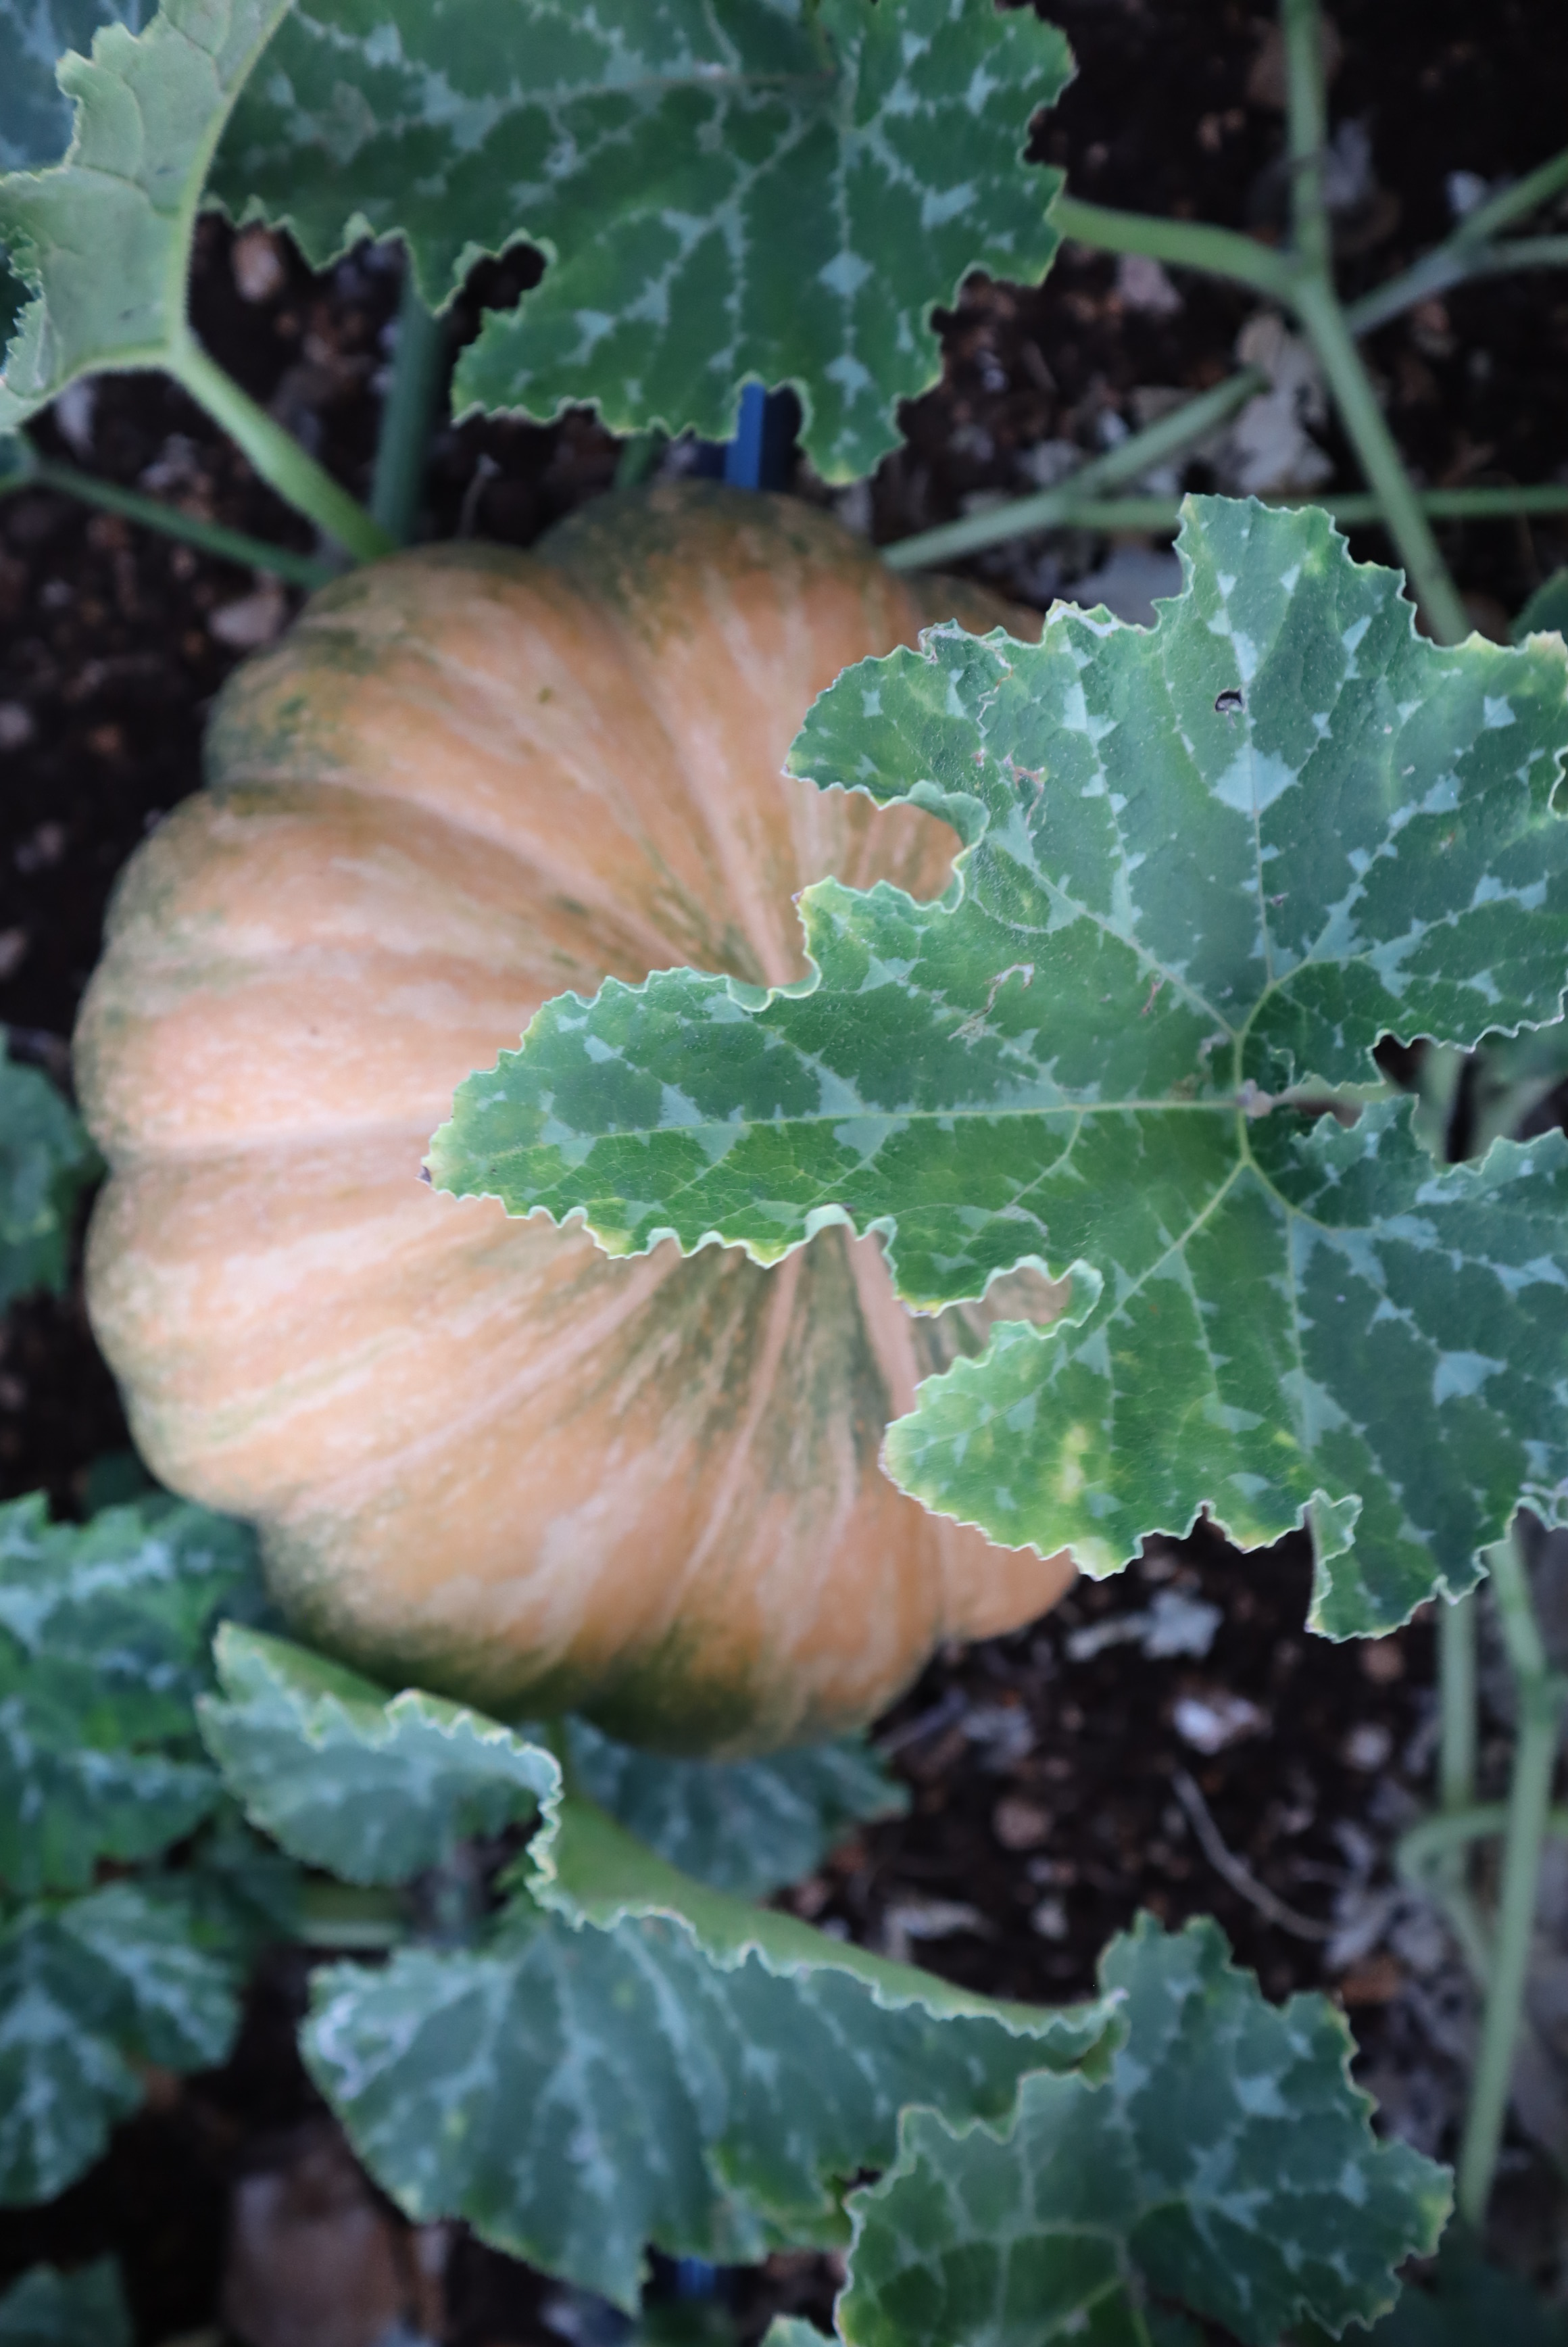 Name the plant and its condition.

pumpkin, healthy
